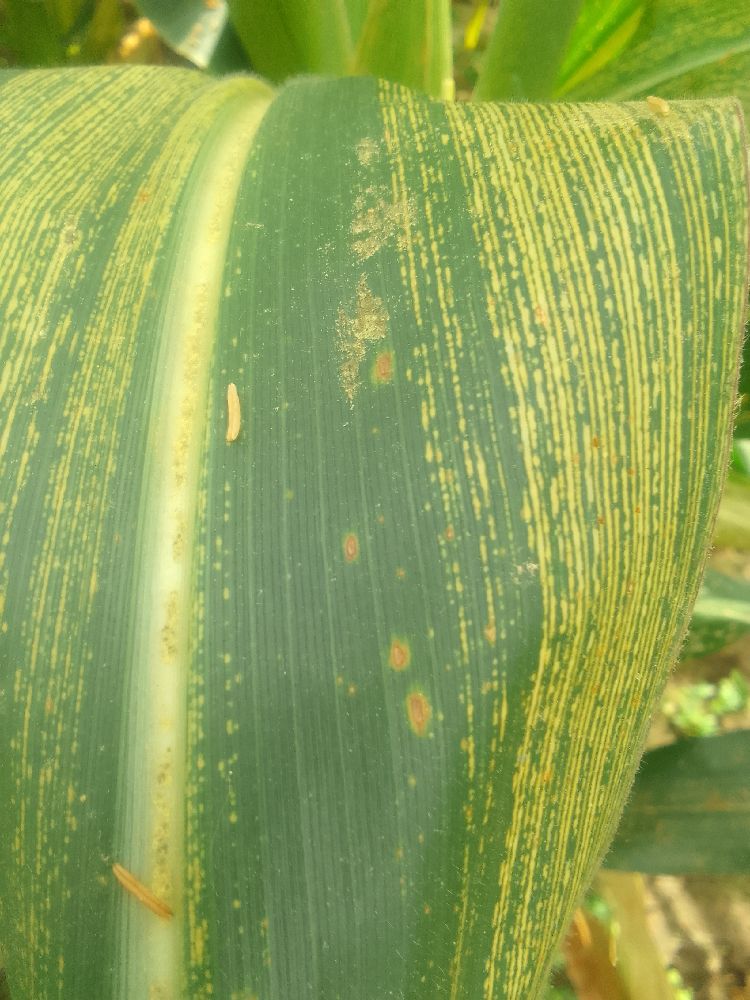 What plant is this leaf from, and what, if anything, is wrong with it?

maize, maize streak virus
